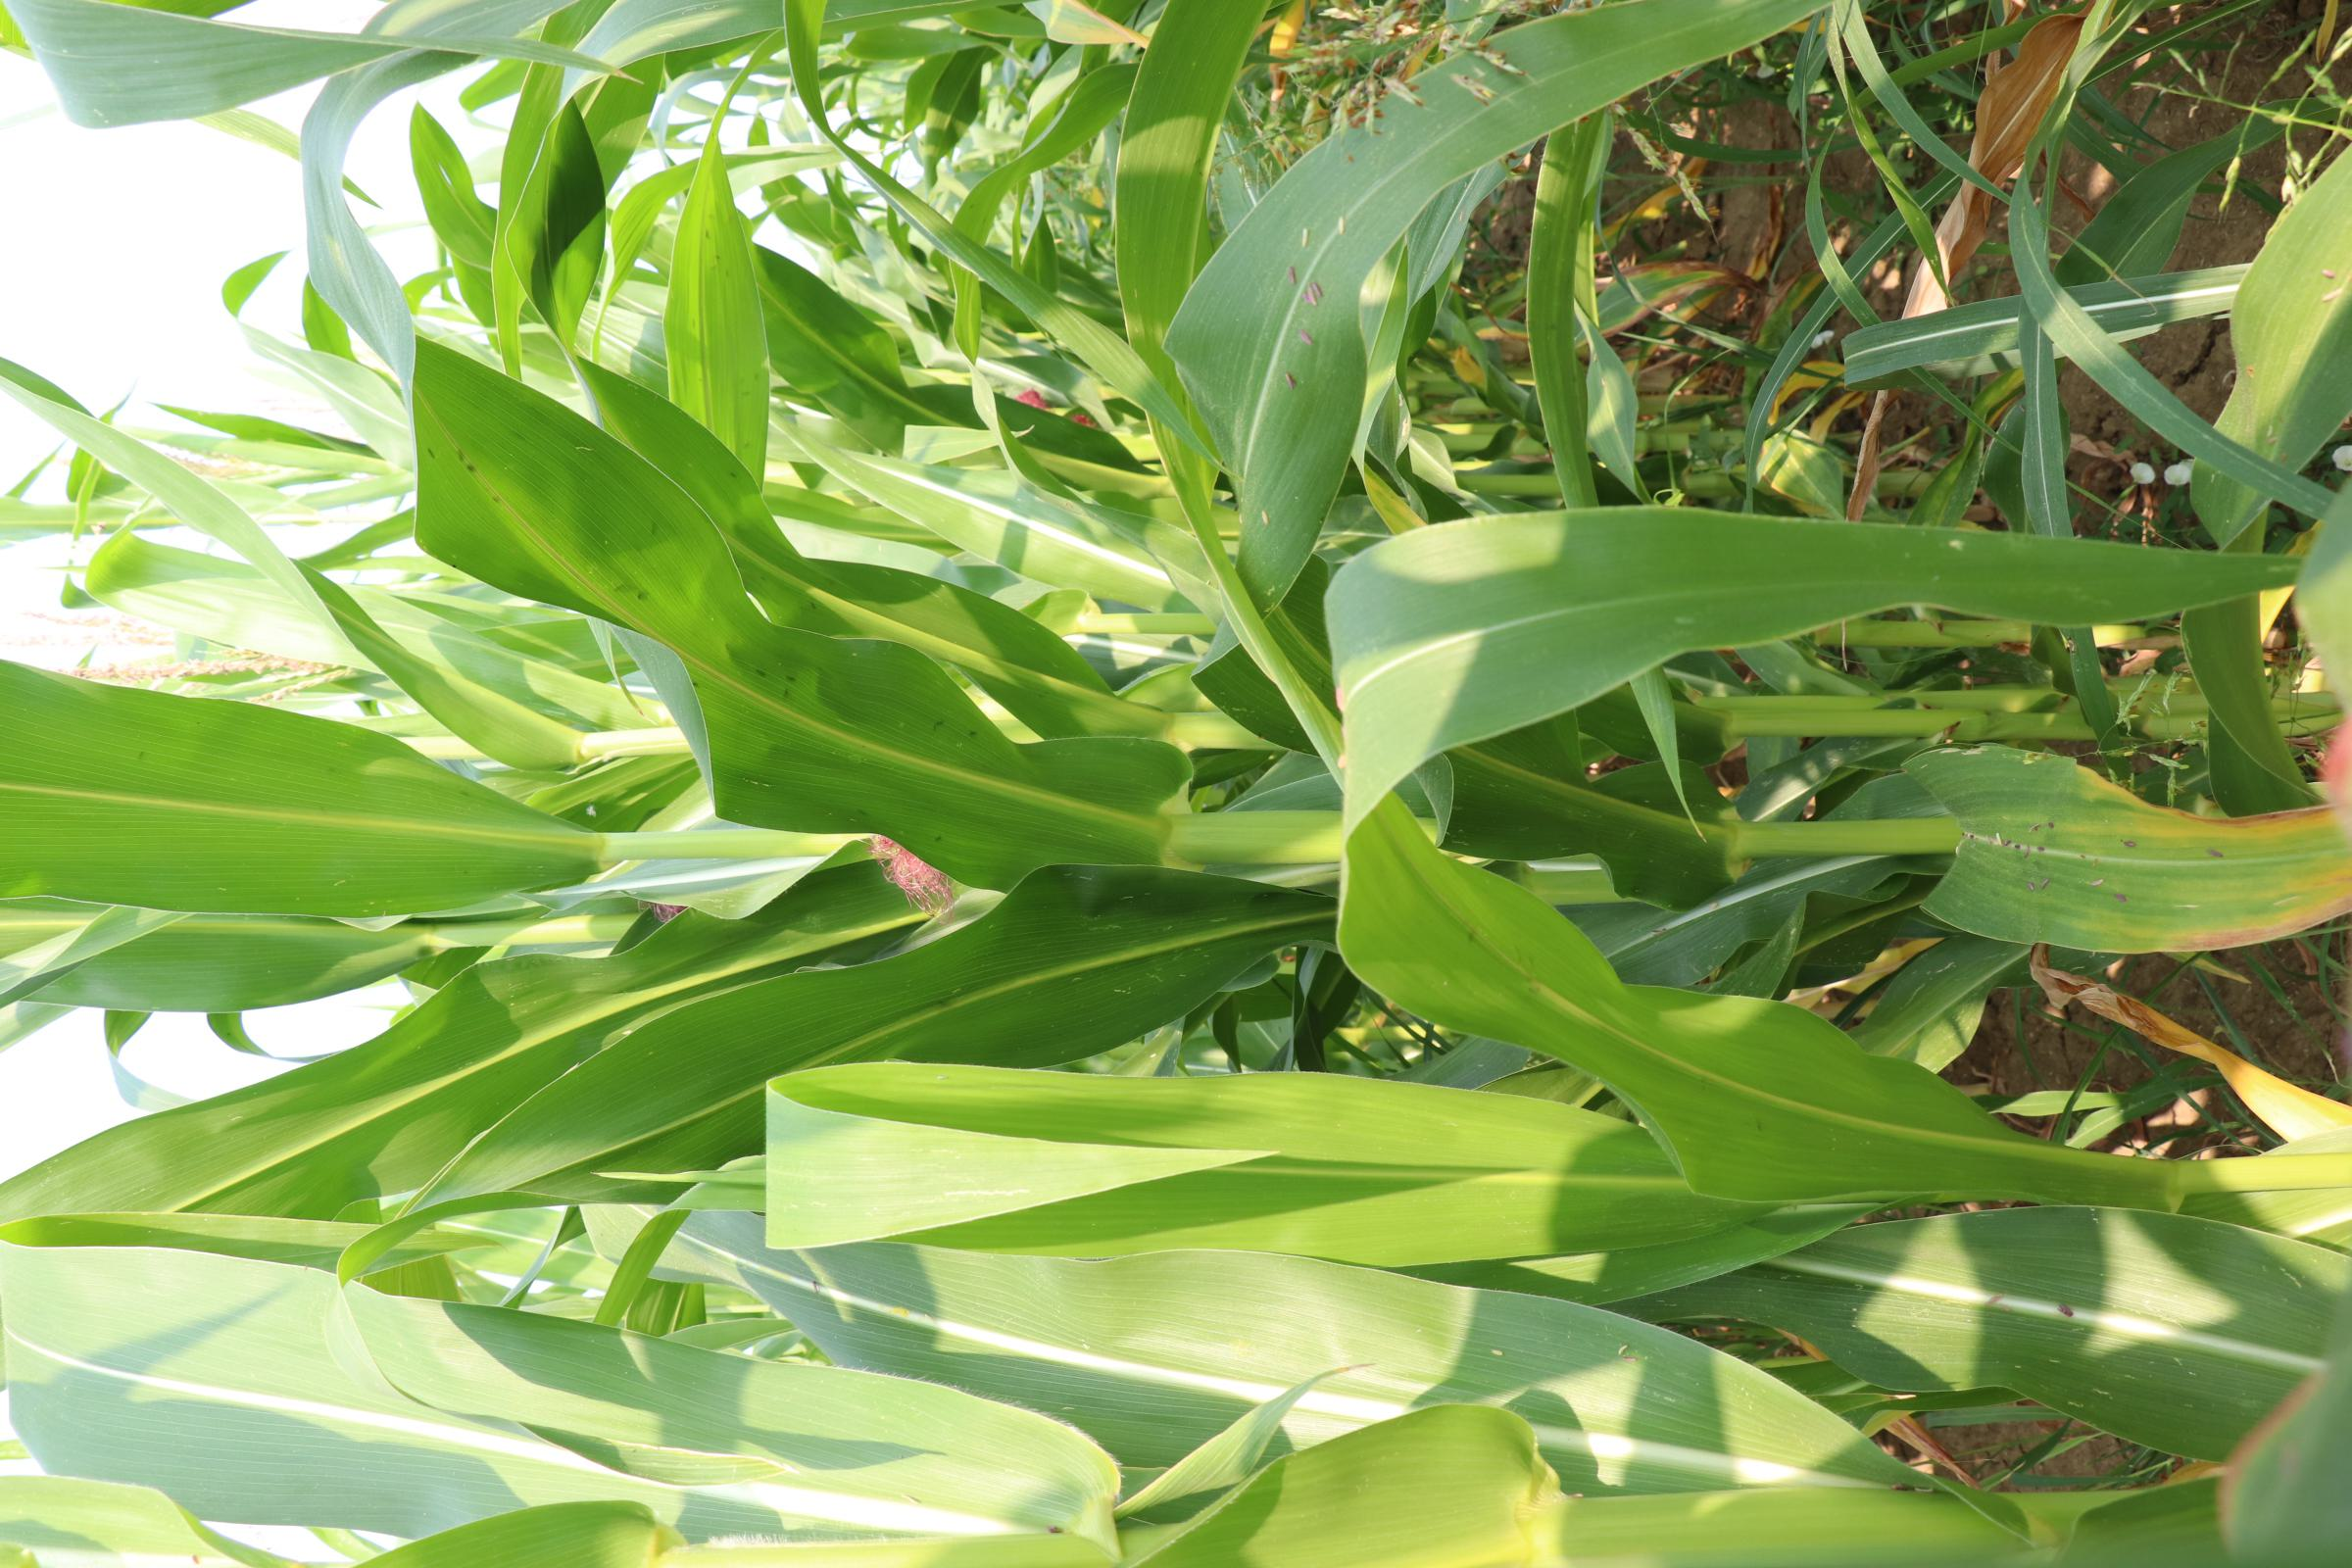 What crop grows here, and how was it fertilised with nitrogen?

maize, reduced nitrogen fertilisation
